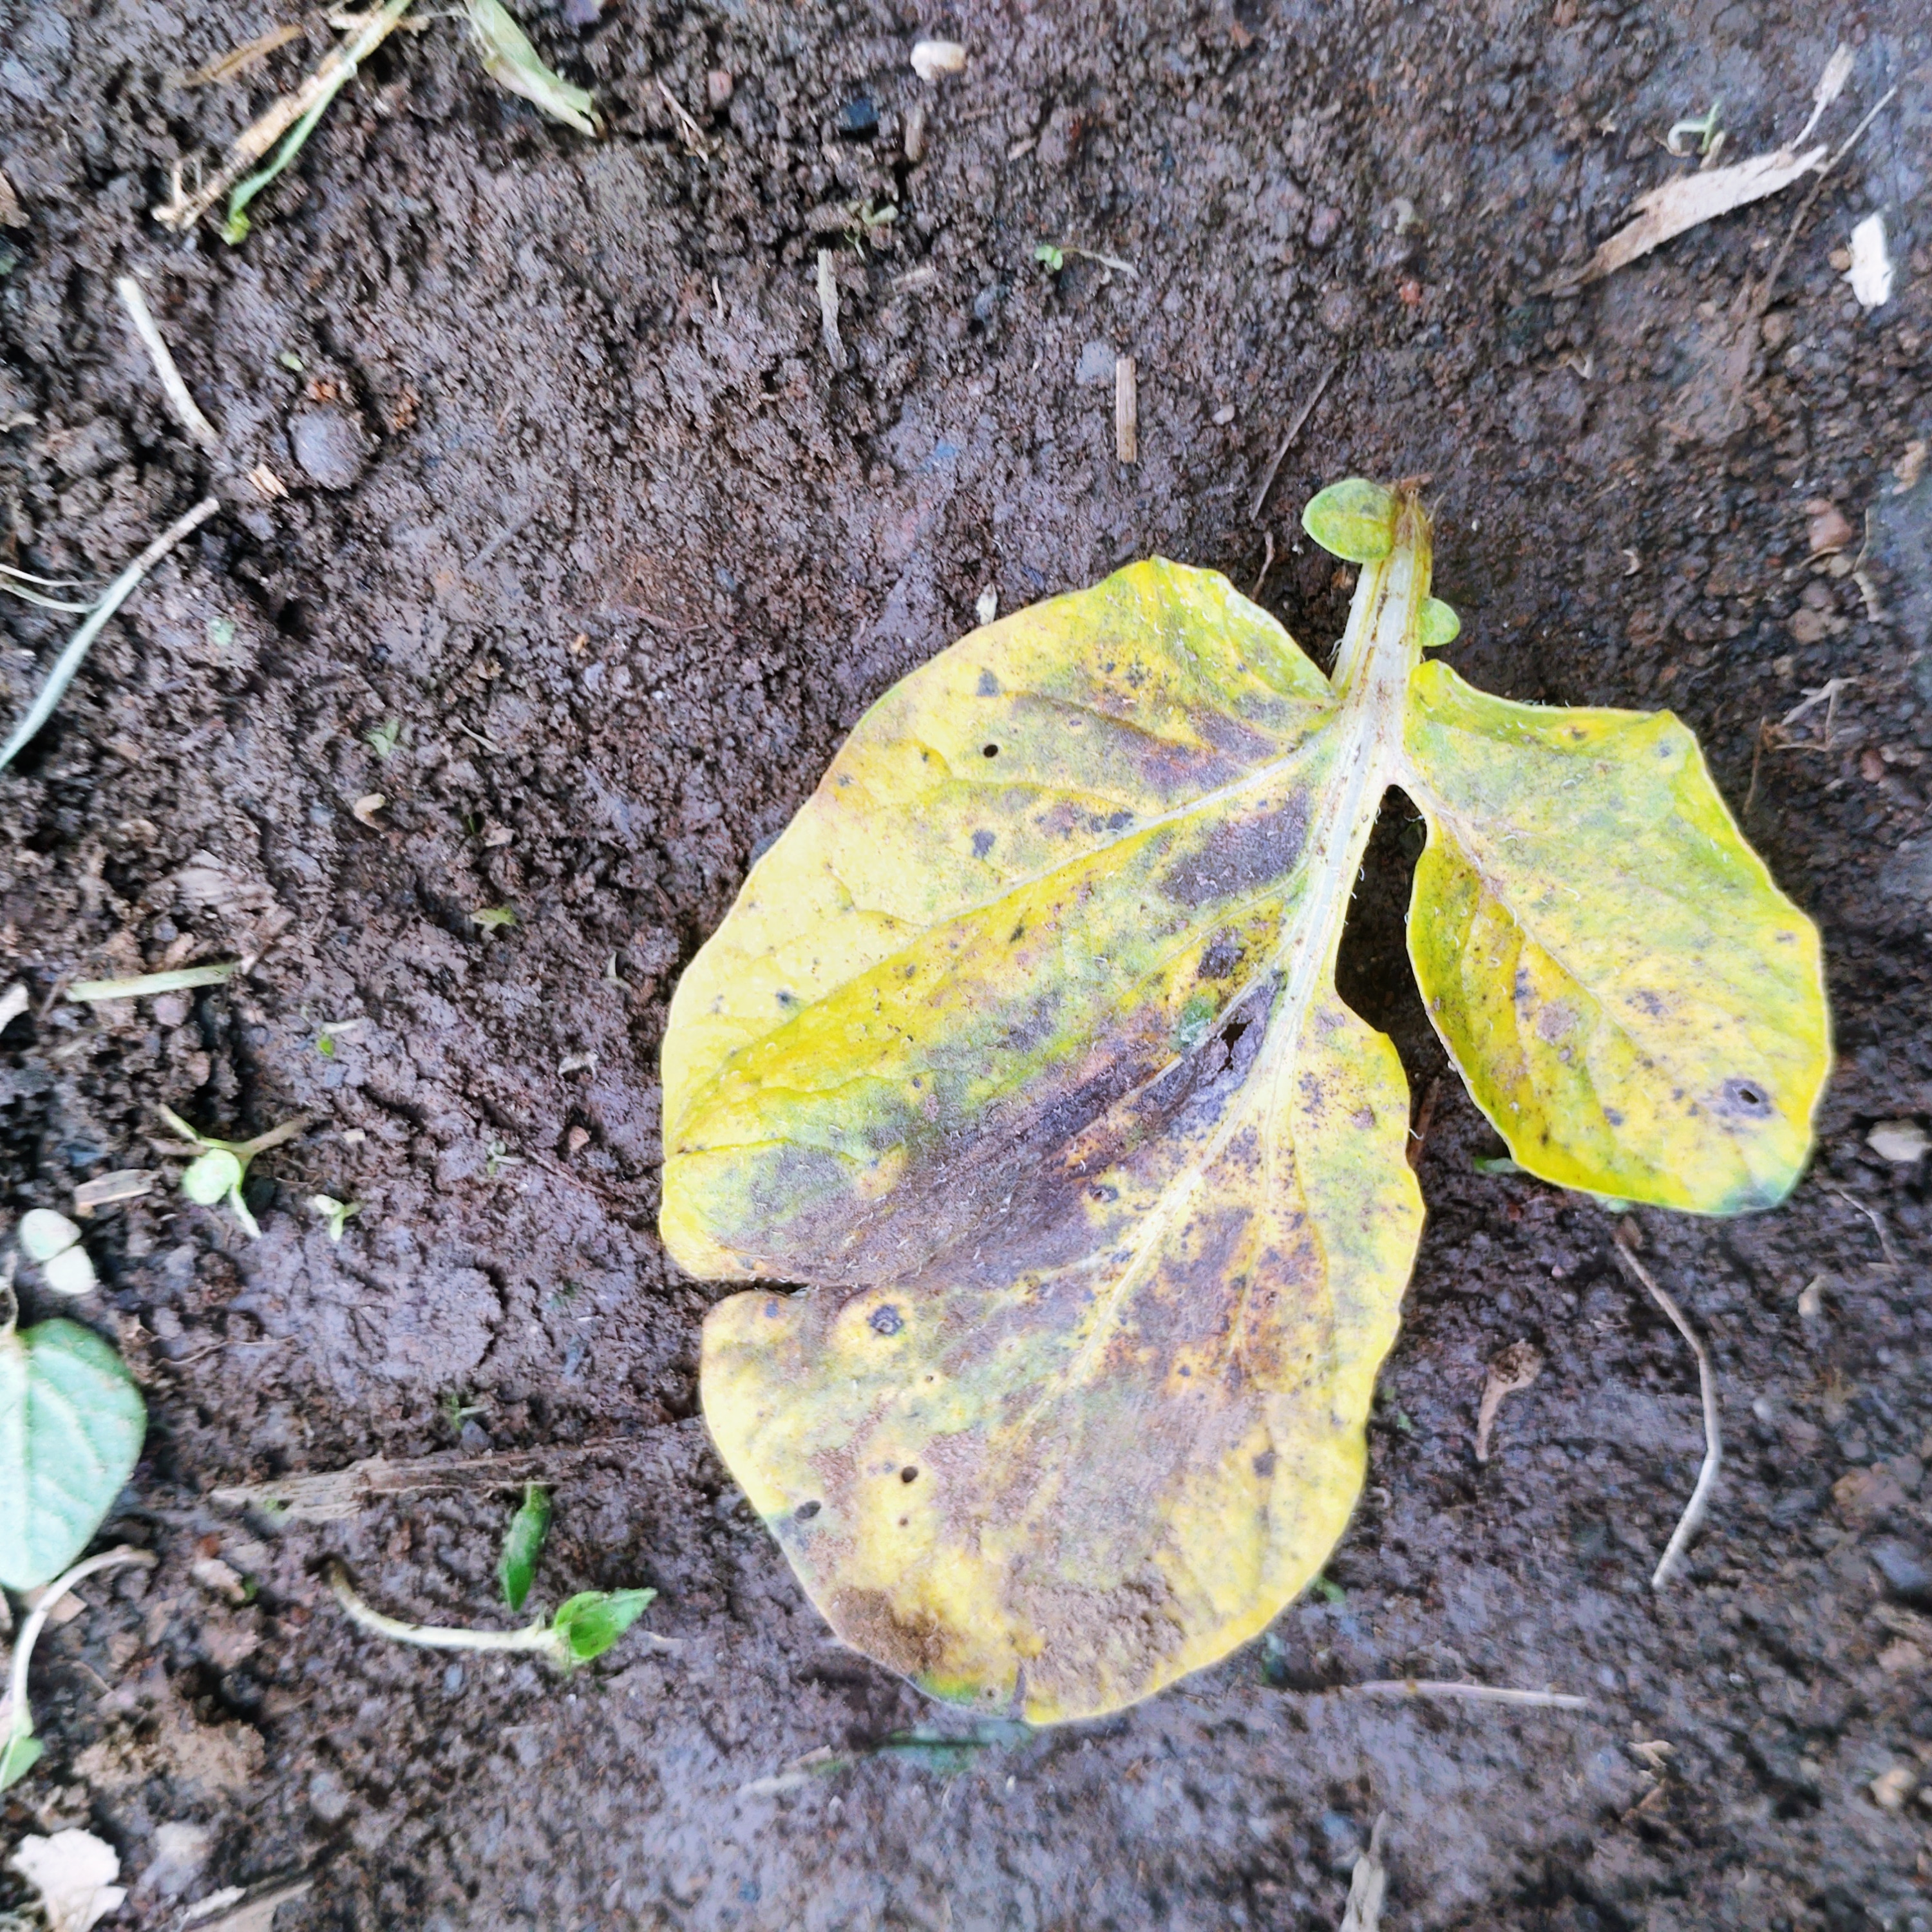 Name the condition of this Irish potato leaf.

late blight
